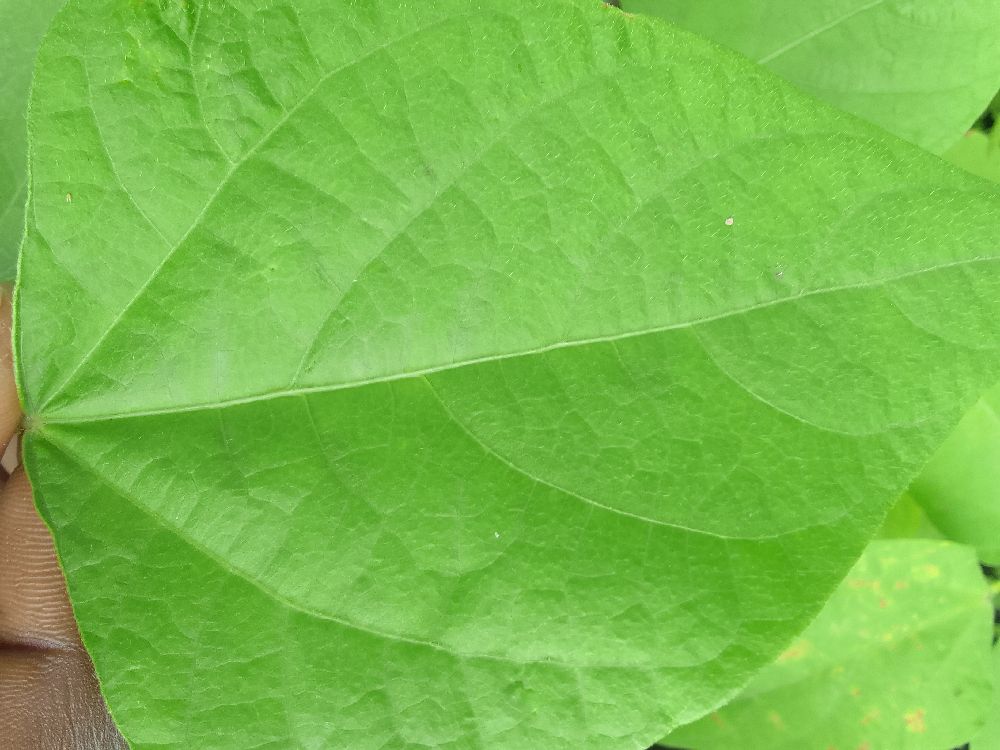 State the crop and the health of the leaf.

common bean, healthy
